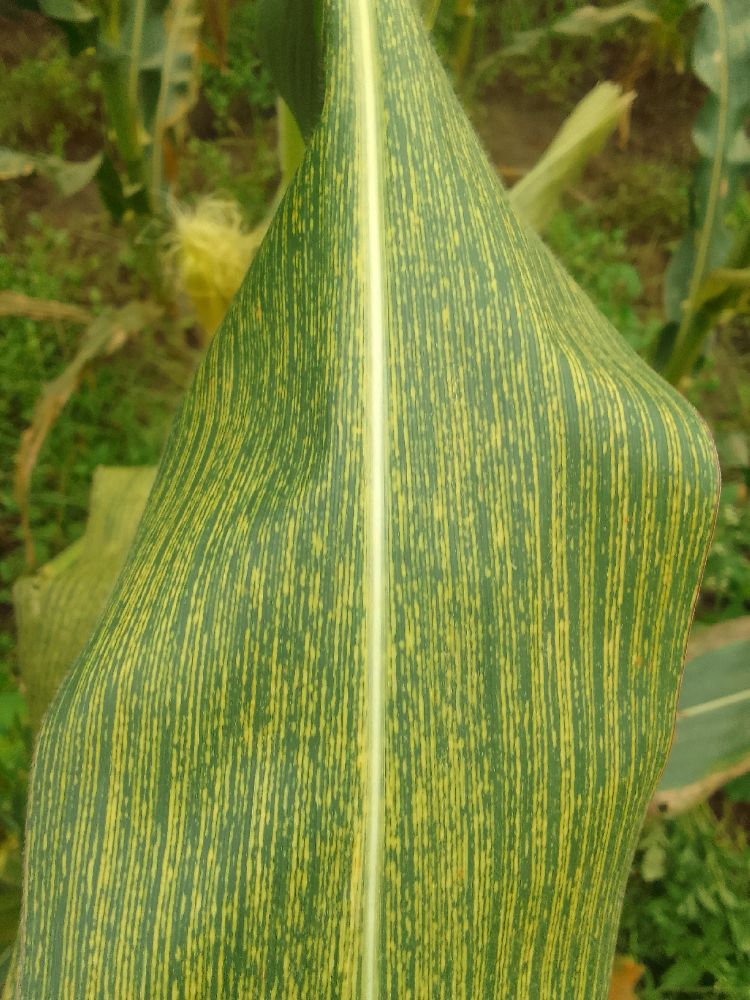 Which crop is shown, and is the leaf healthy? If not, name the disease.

maize, maize streak virus
